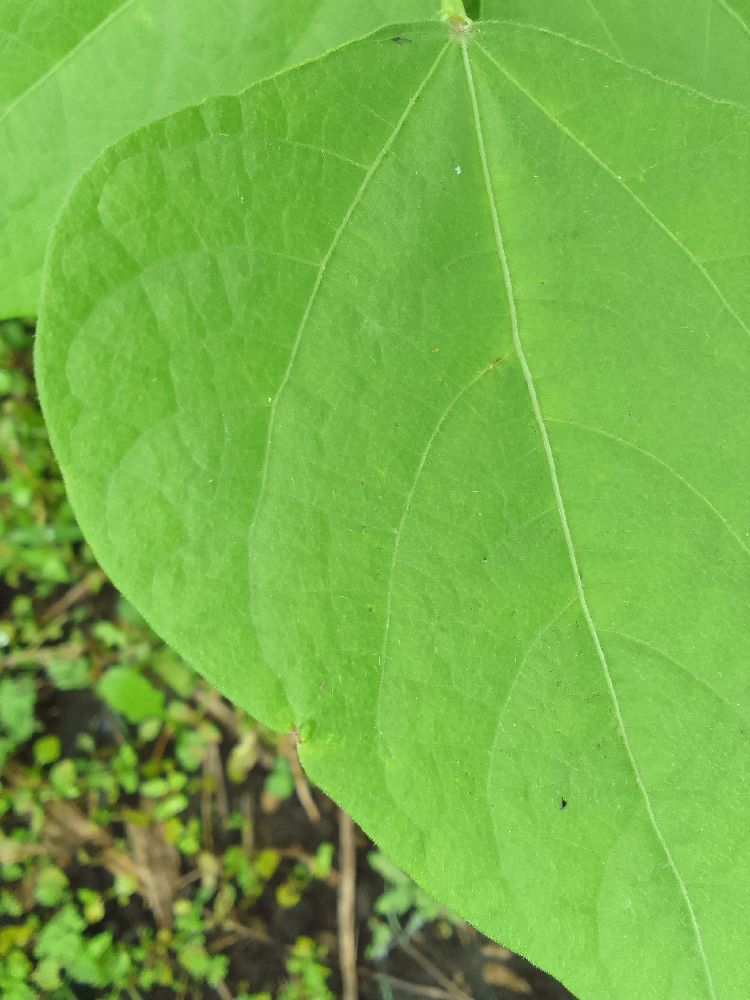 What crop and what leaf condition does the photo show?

common bean, healthy
